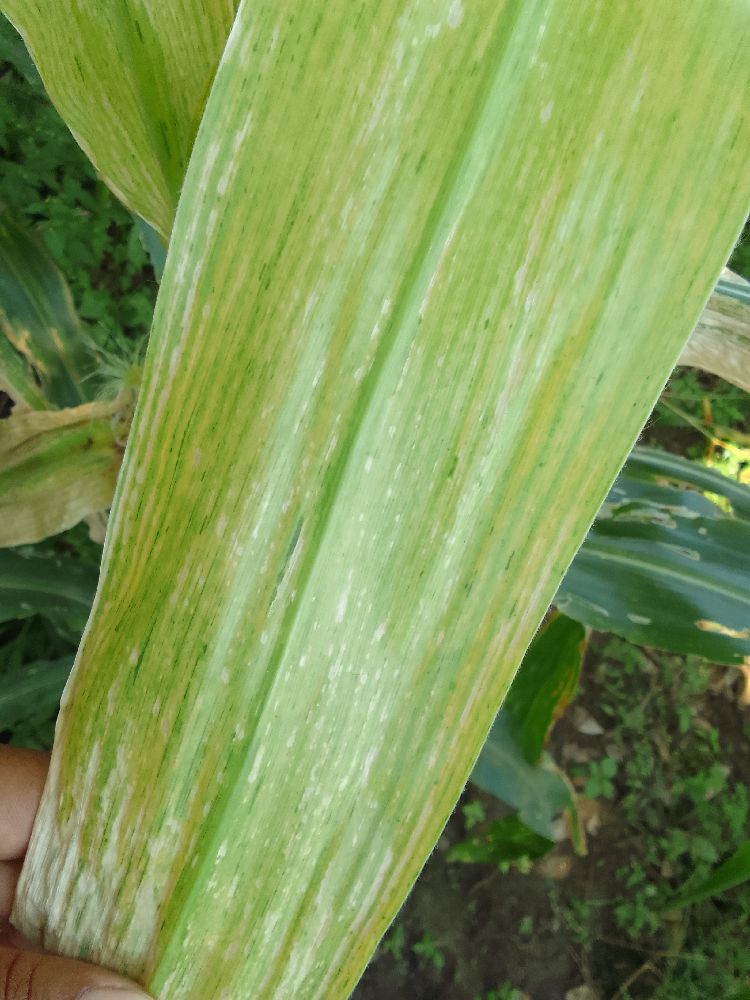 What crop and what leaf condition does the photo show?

maize, maize lethal necrosis
